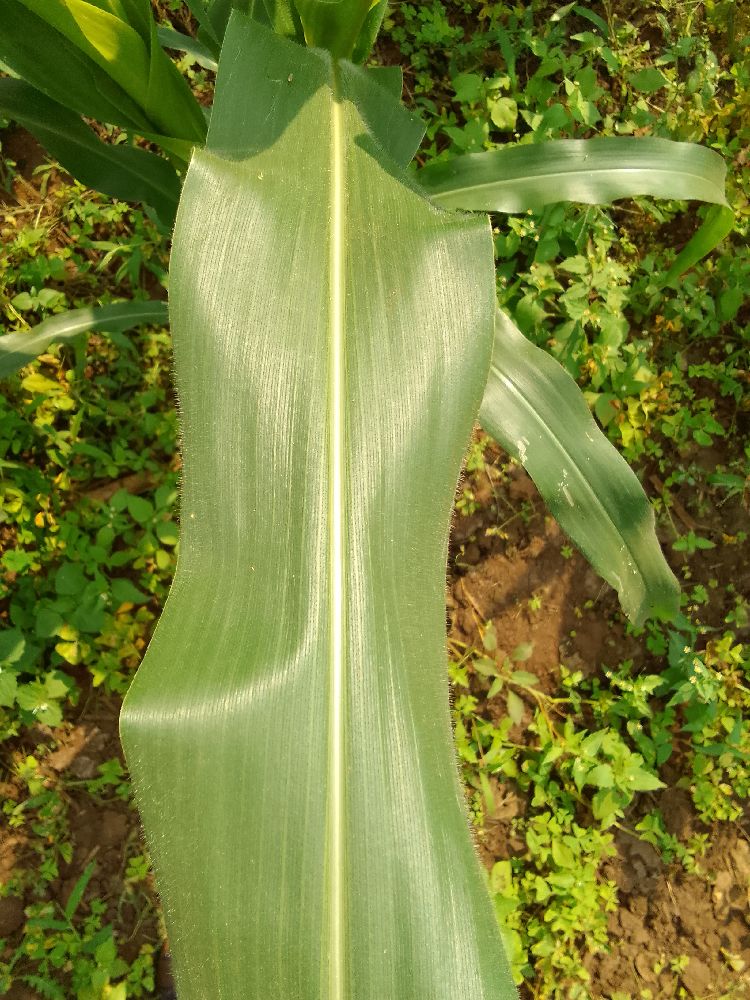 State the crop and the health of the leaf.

maize, healthy
